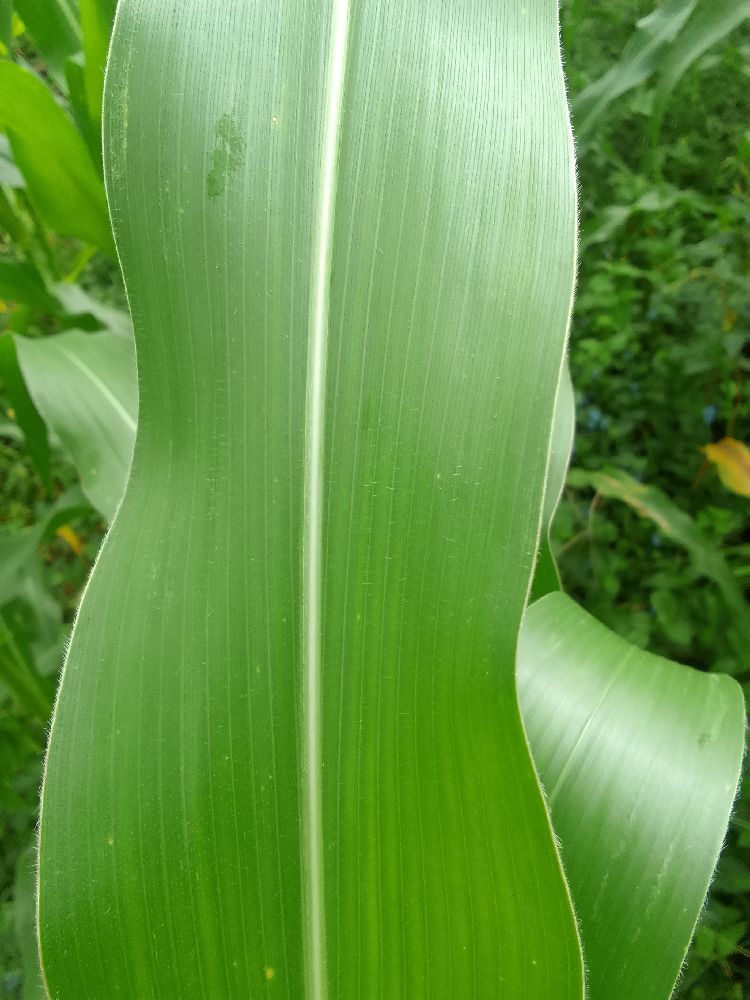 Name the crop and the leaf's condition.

maize, healthy
